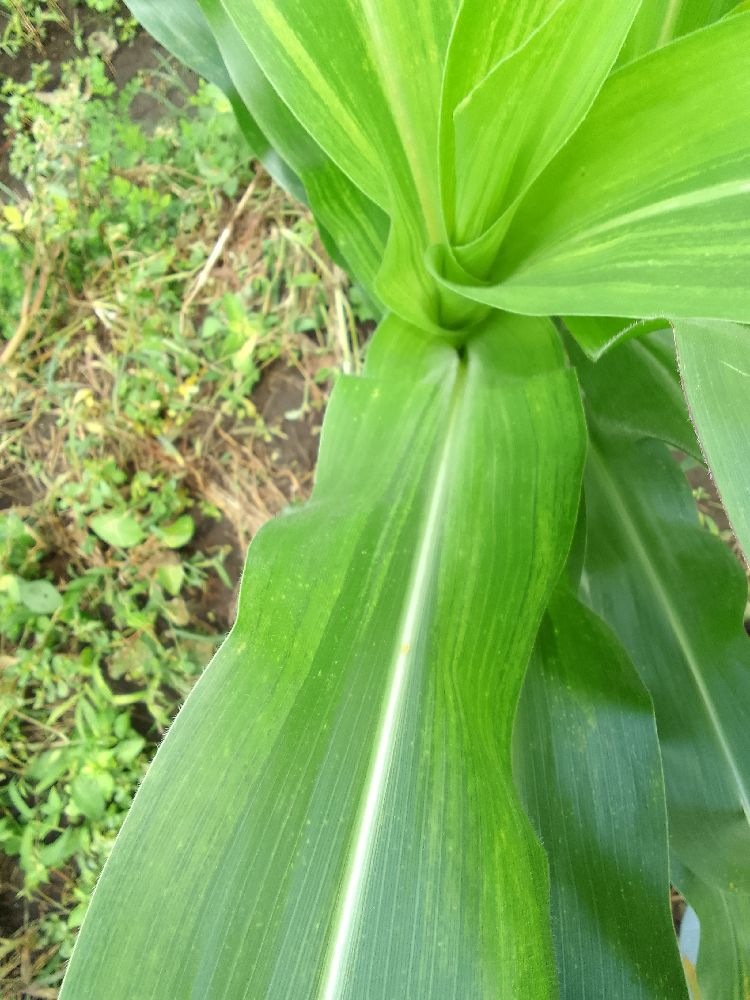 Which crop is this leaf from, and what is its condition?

maize, maize lethal necrosis
